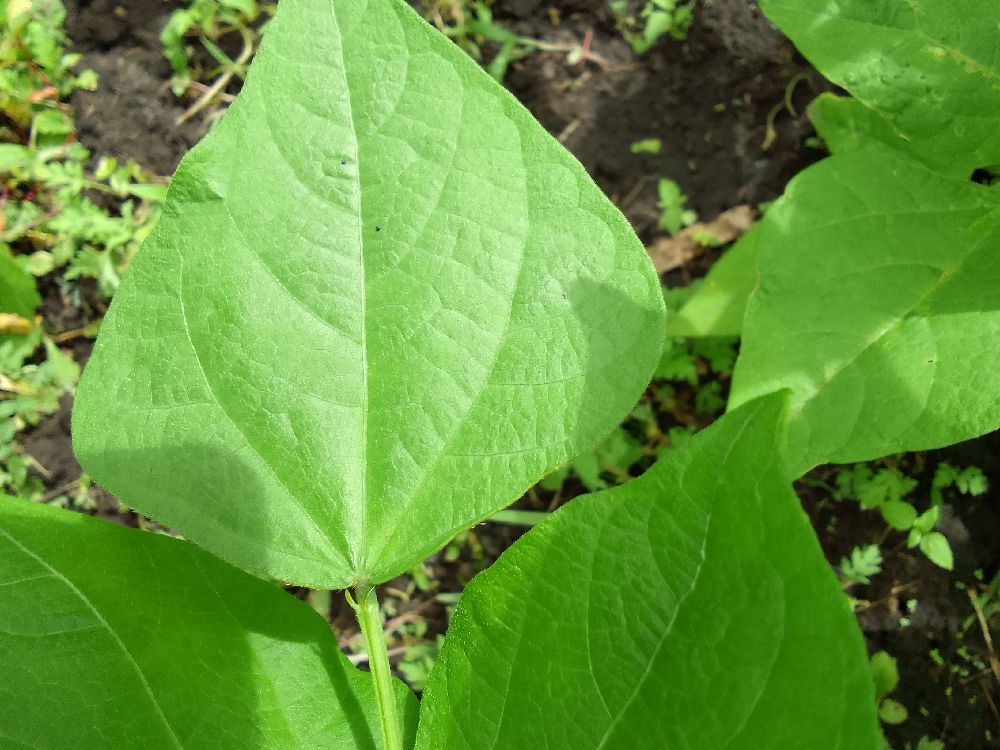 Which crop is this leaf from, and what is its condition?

common bean, healthy
